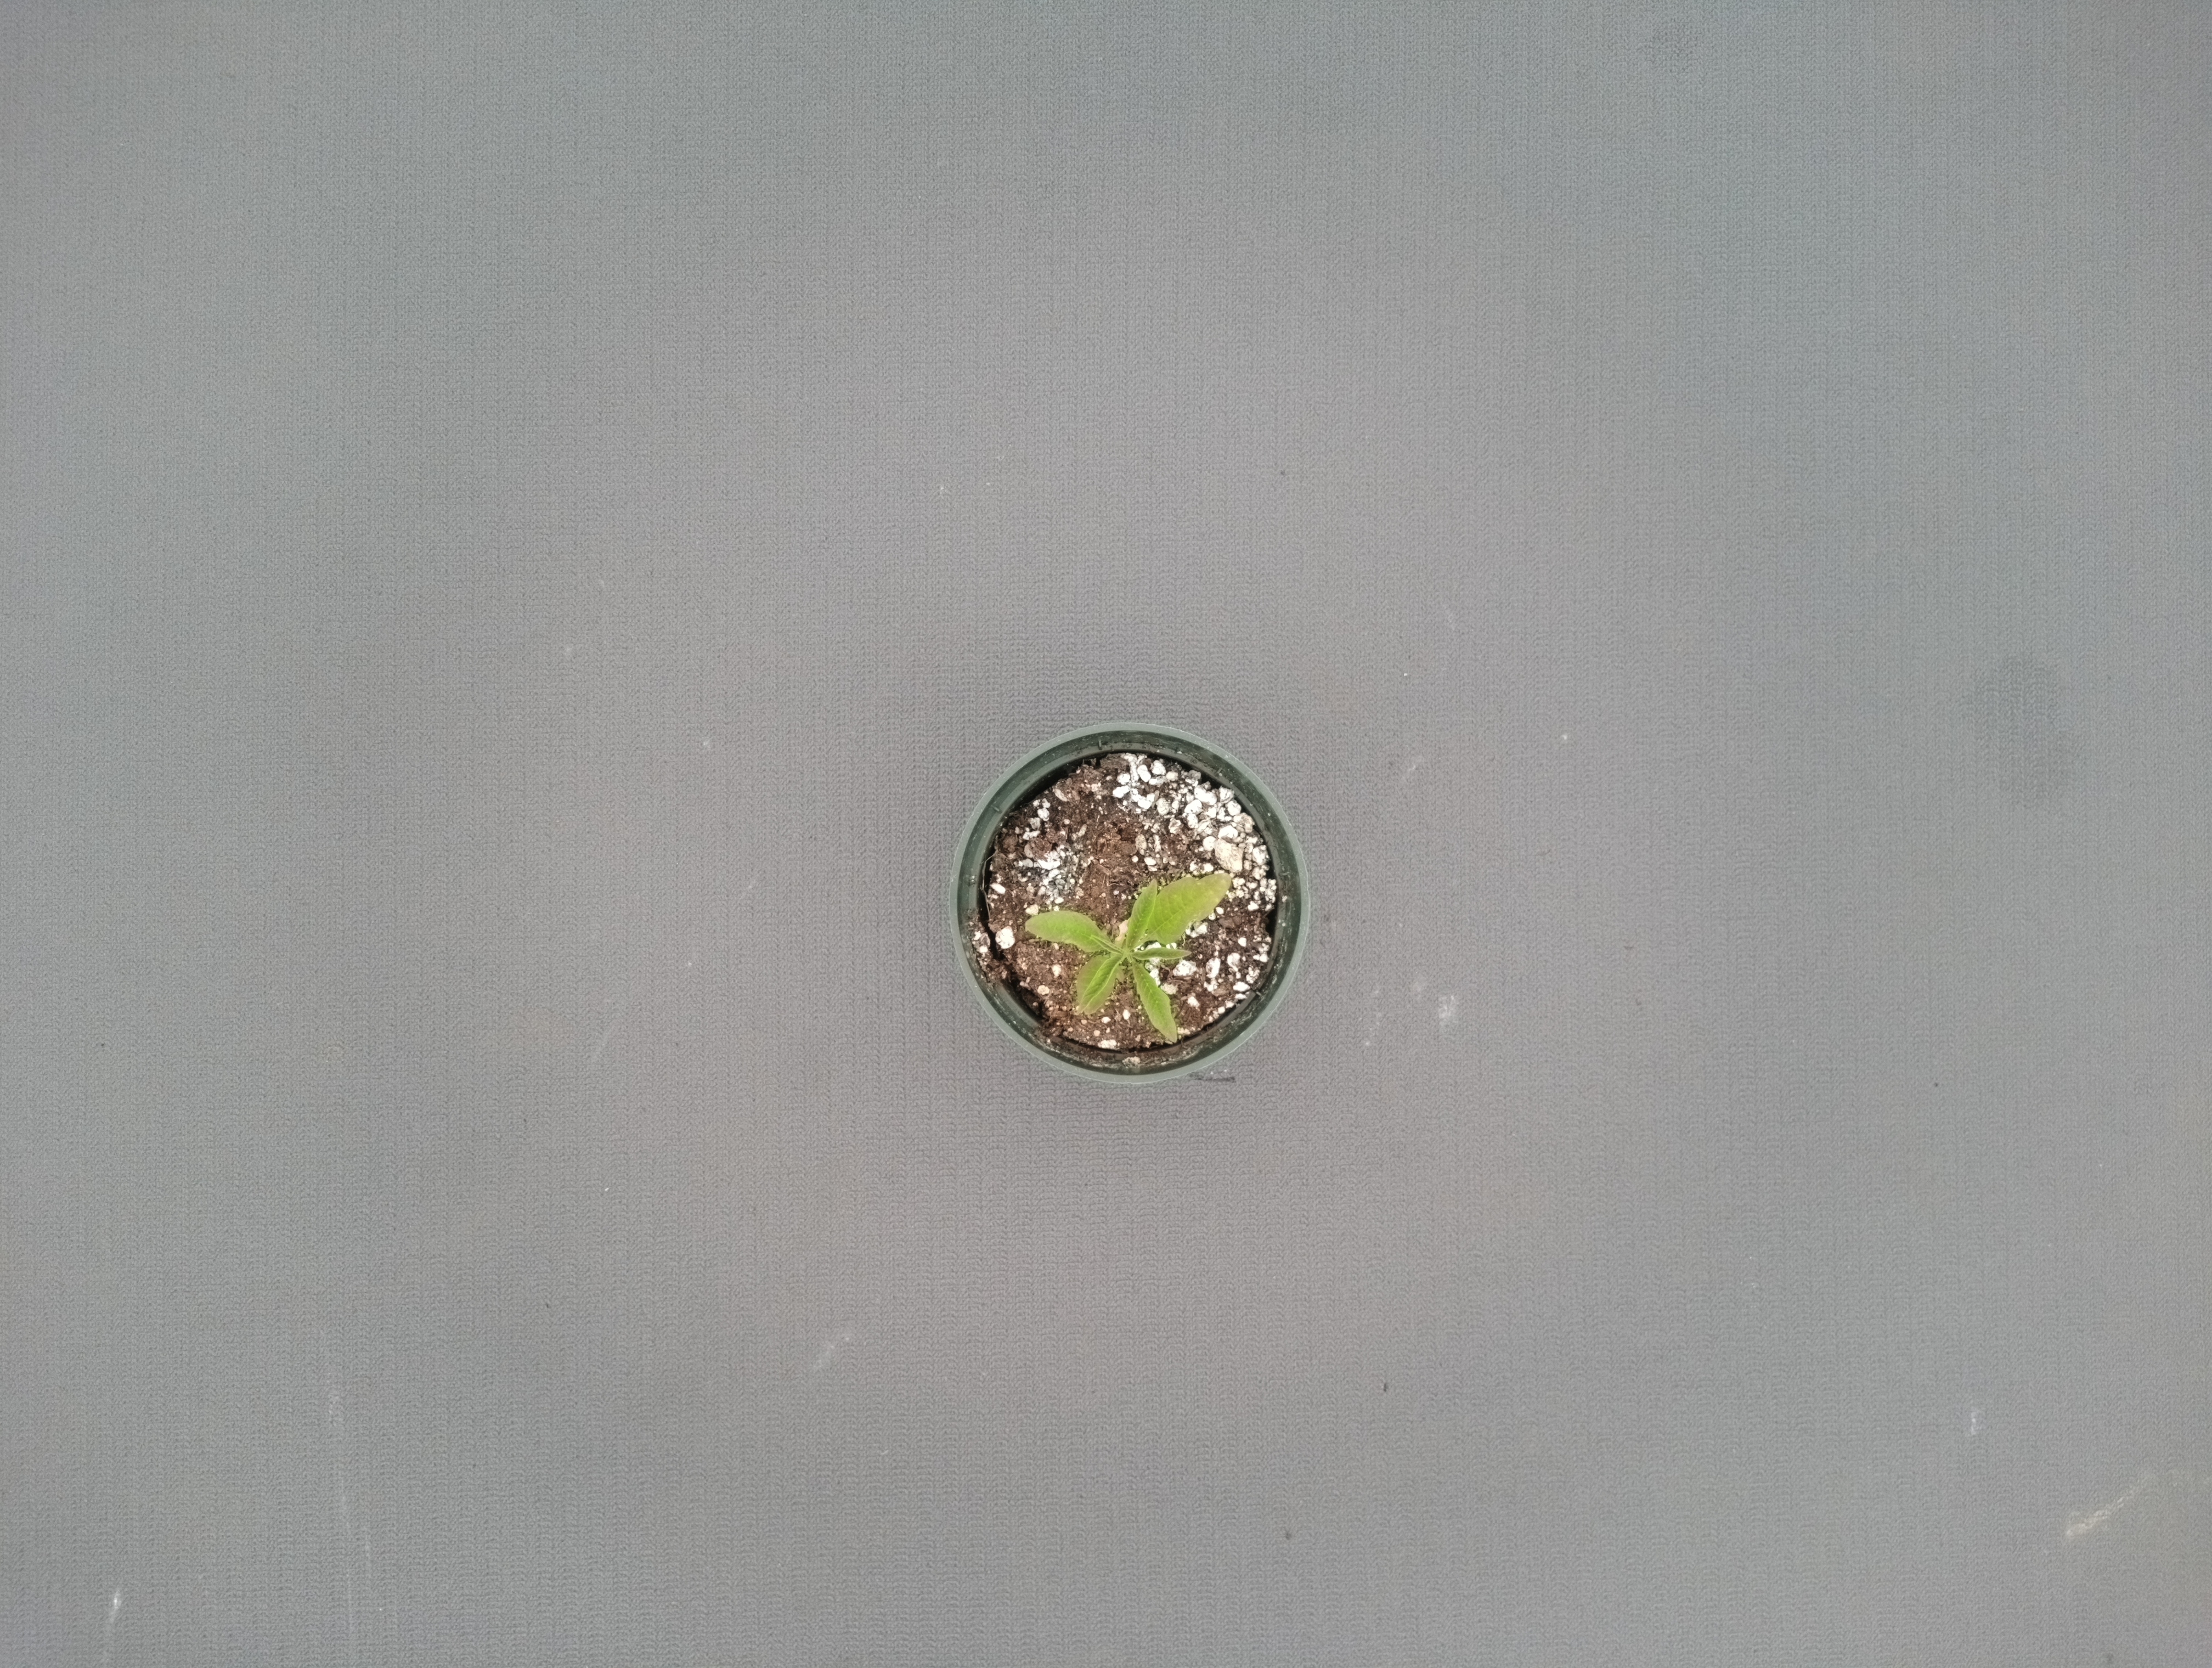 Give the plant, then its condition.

waterhemp, healthy untreated
